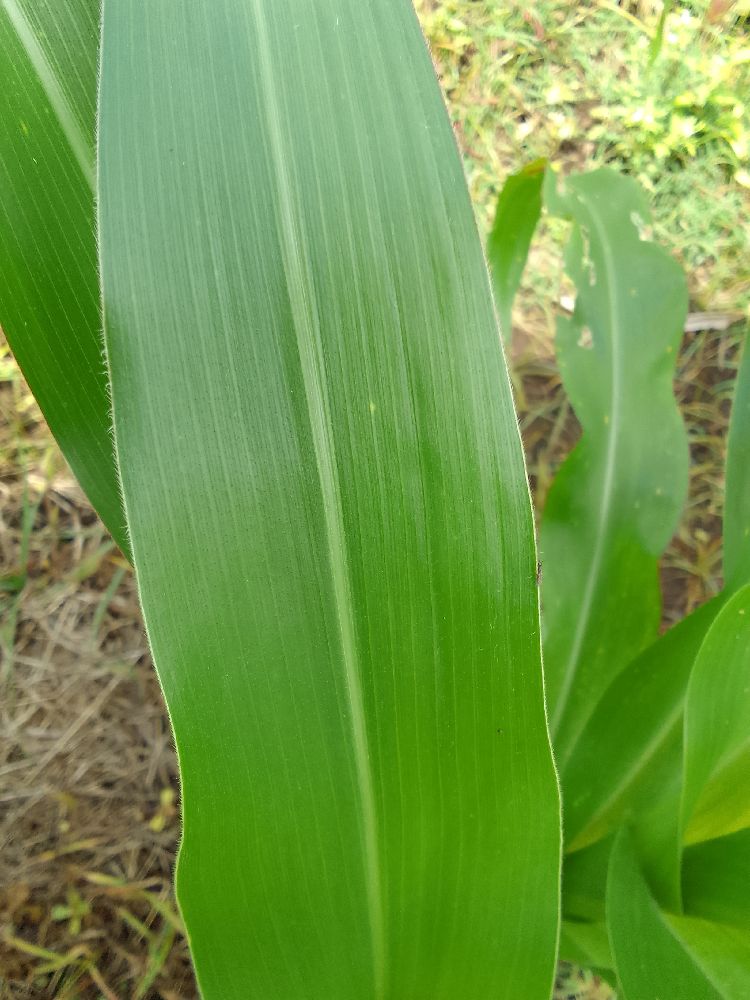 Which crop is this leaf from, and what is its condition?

maize, healthy
